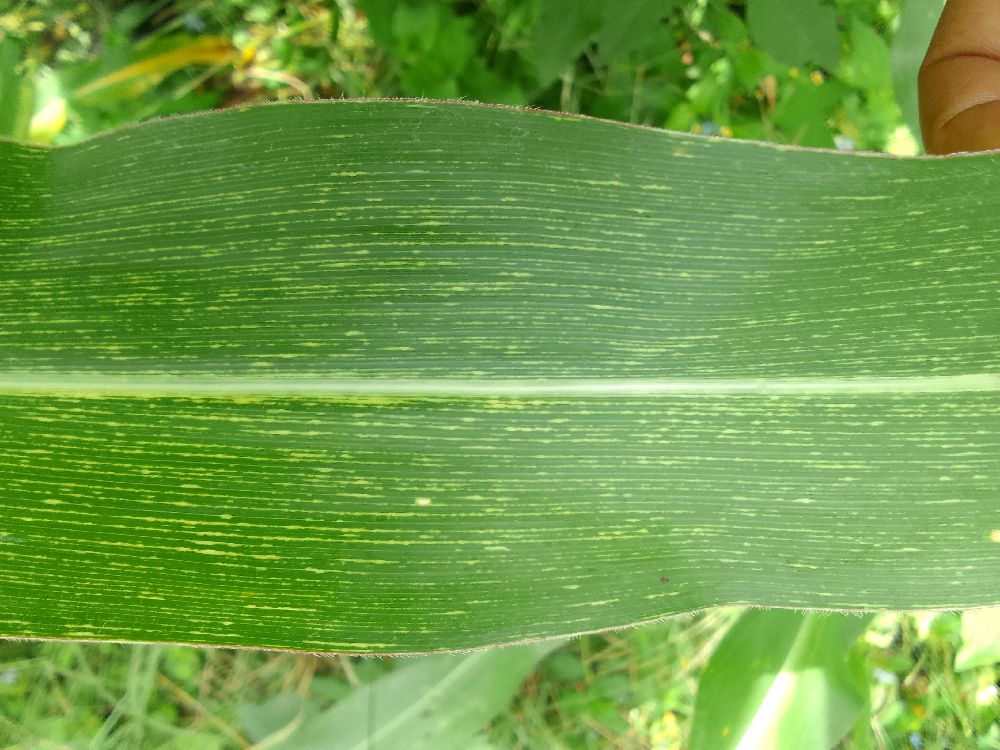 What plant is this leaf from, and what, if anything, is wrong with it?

maize, maize streak virus
